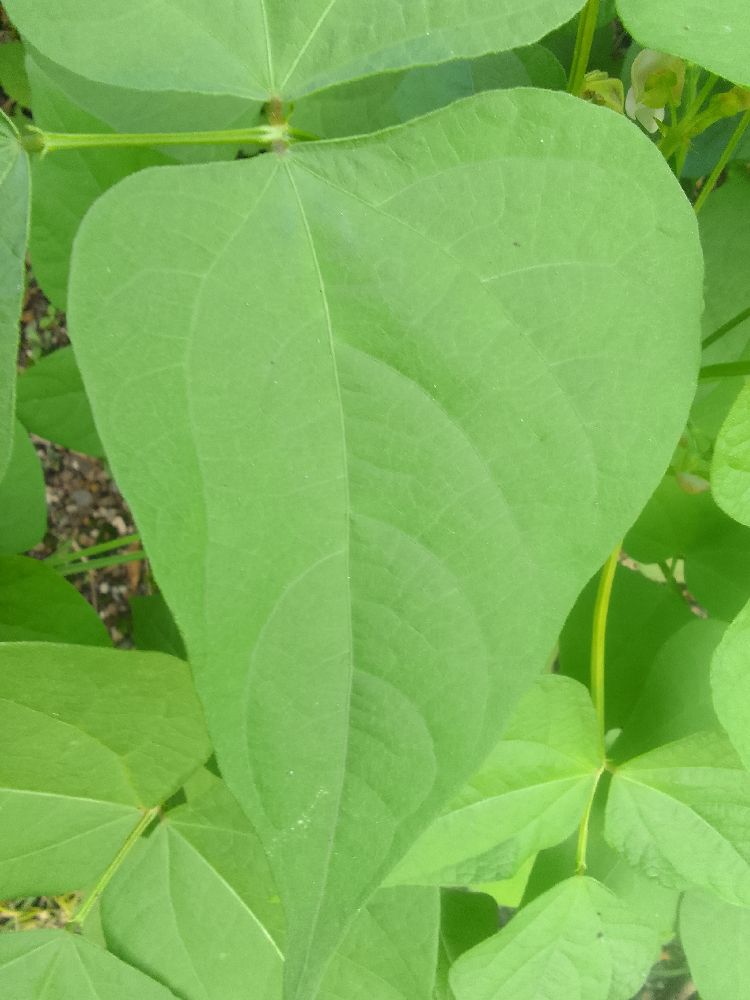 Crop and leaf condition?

common bean, healthy
